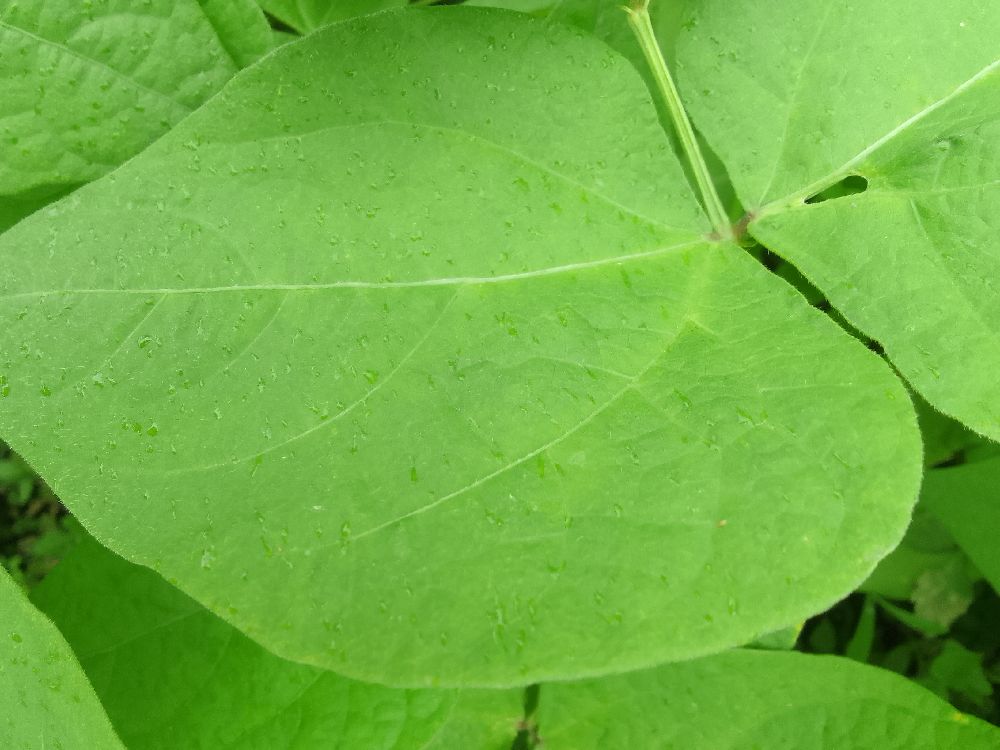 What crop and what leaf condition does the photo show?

common bean, healthy
